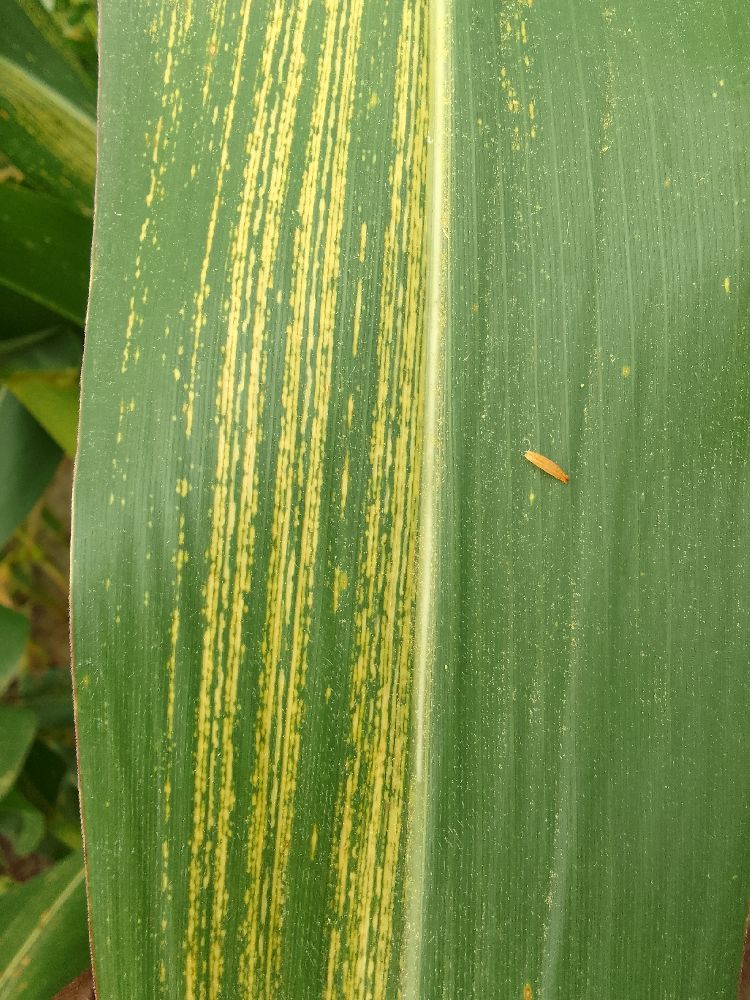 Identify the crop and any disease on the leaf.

maize, maize streak virus
